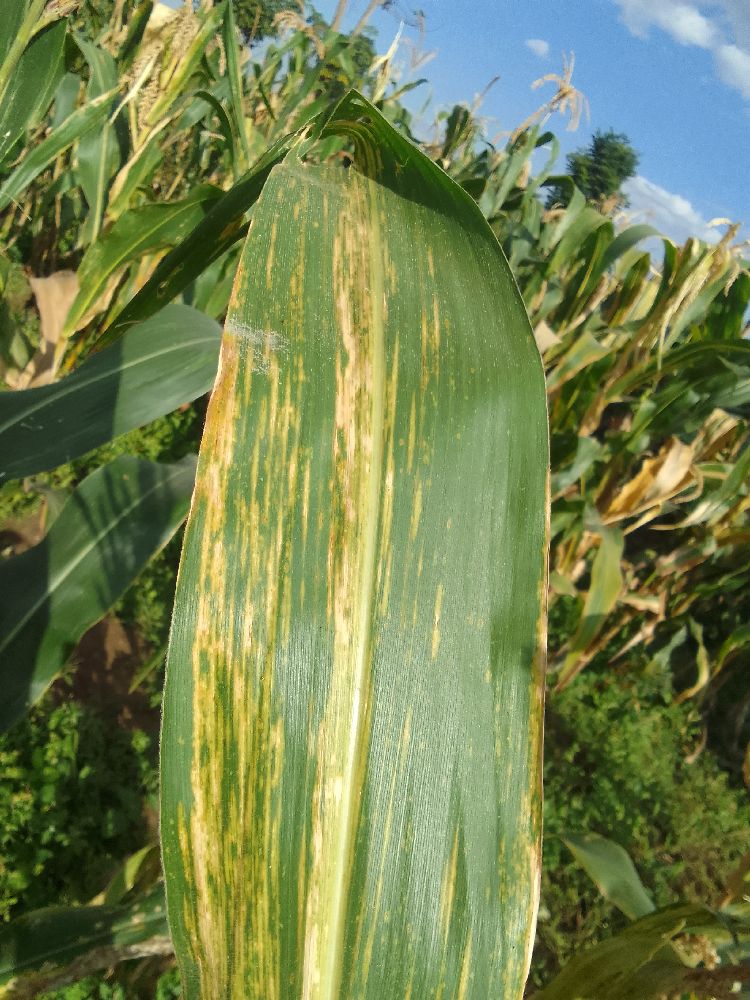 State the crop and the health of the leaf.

maize, maize lethal necrosis
